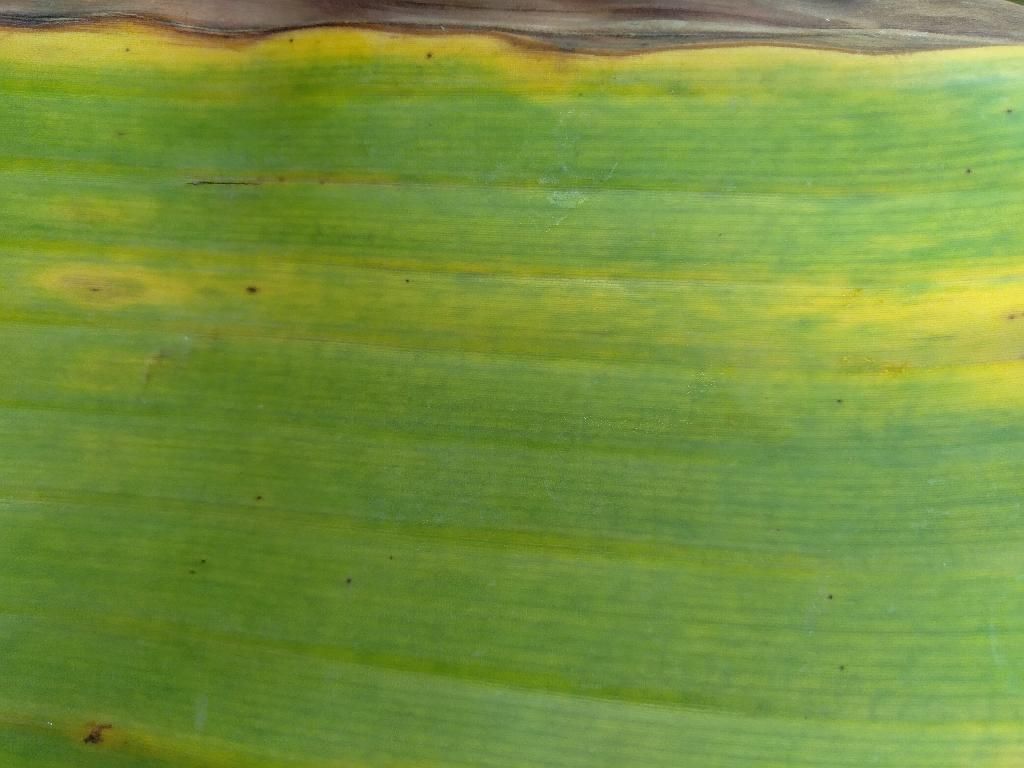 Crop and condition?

banana, fusarium wilt race 1
